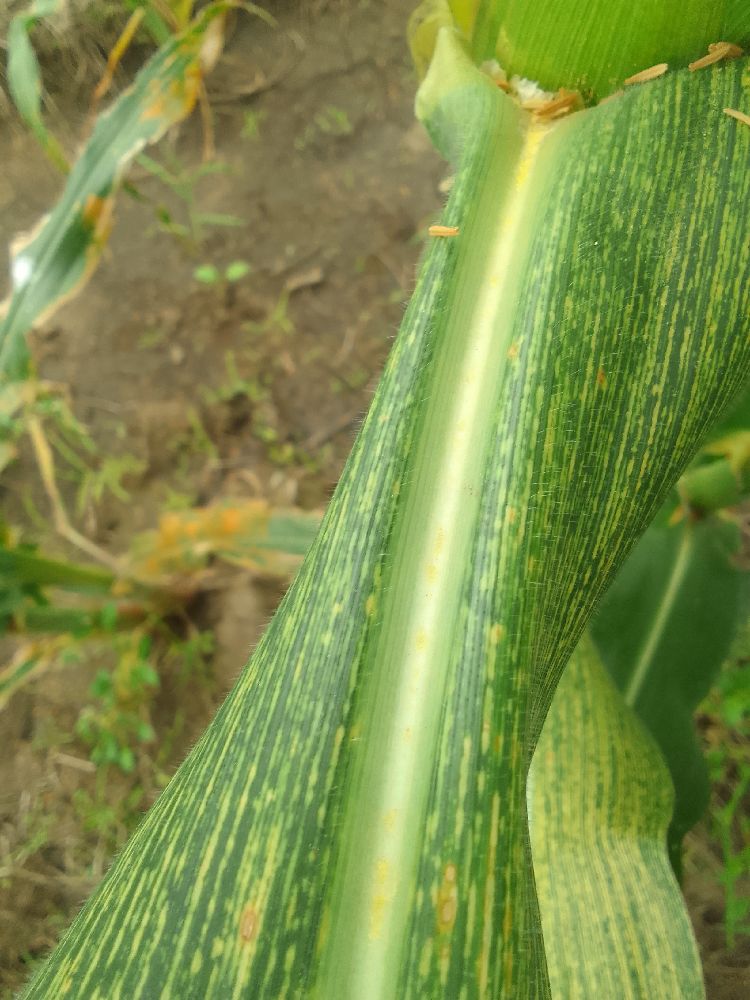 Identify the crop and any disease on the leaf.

maize, maize streak virus
